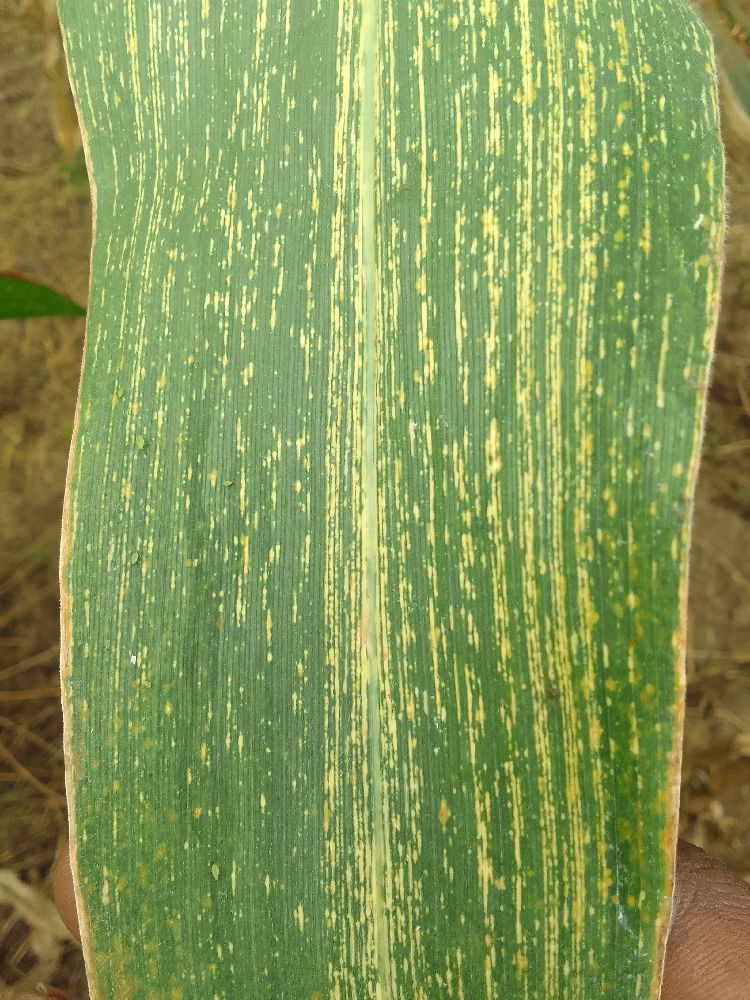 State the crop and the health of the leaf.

maize, maize streak virus
